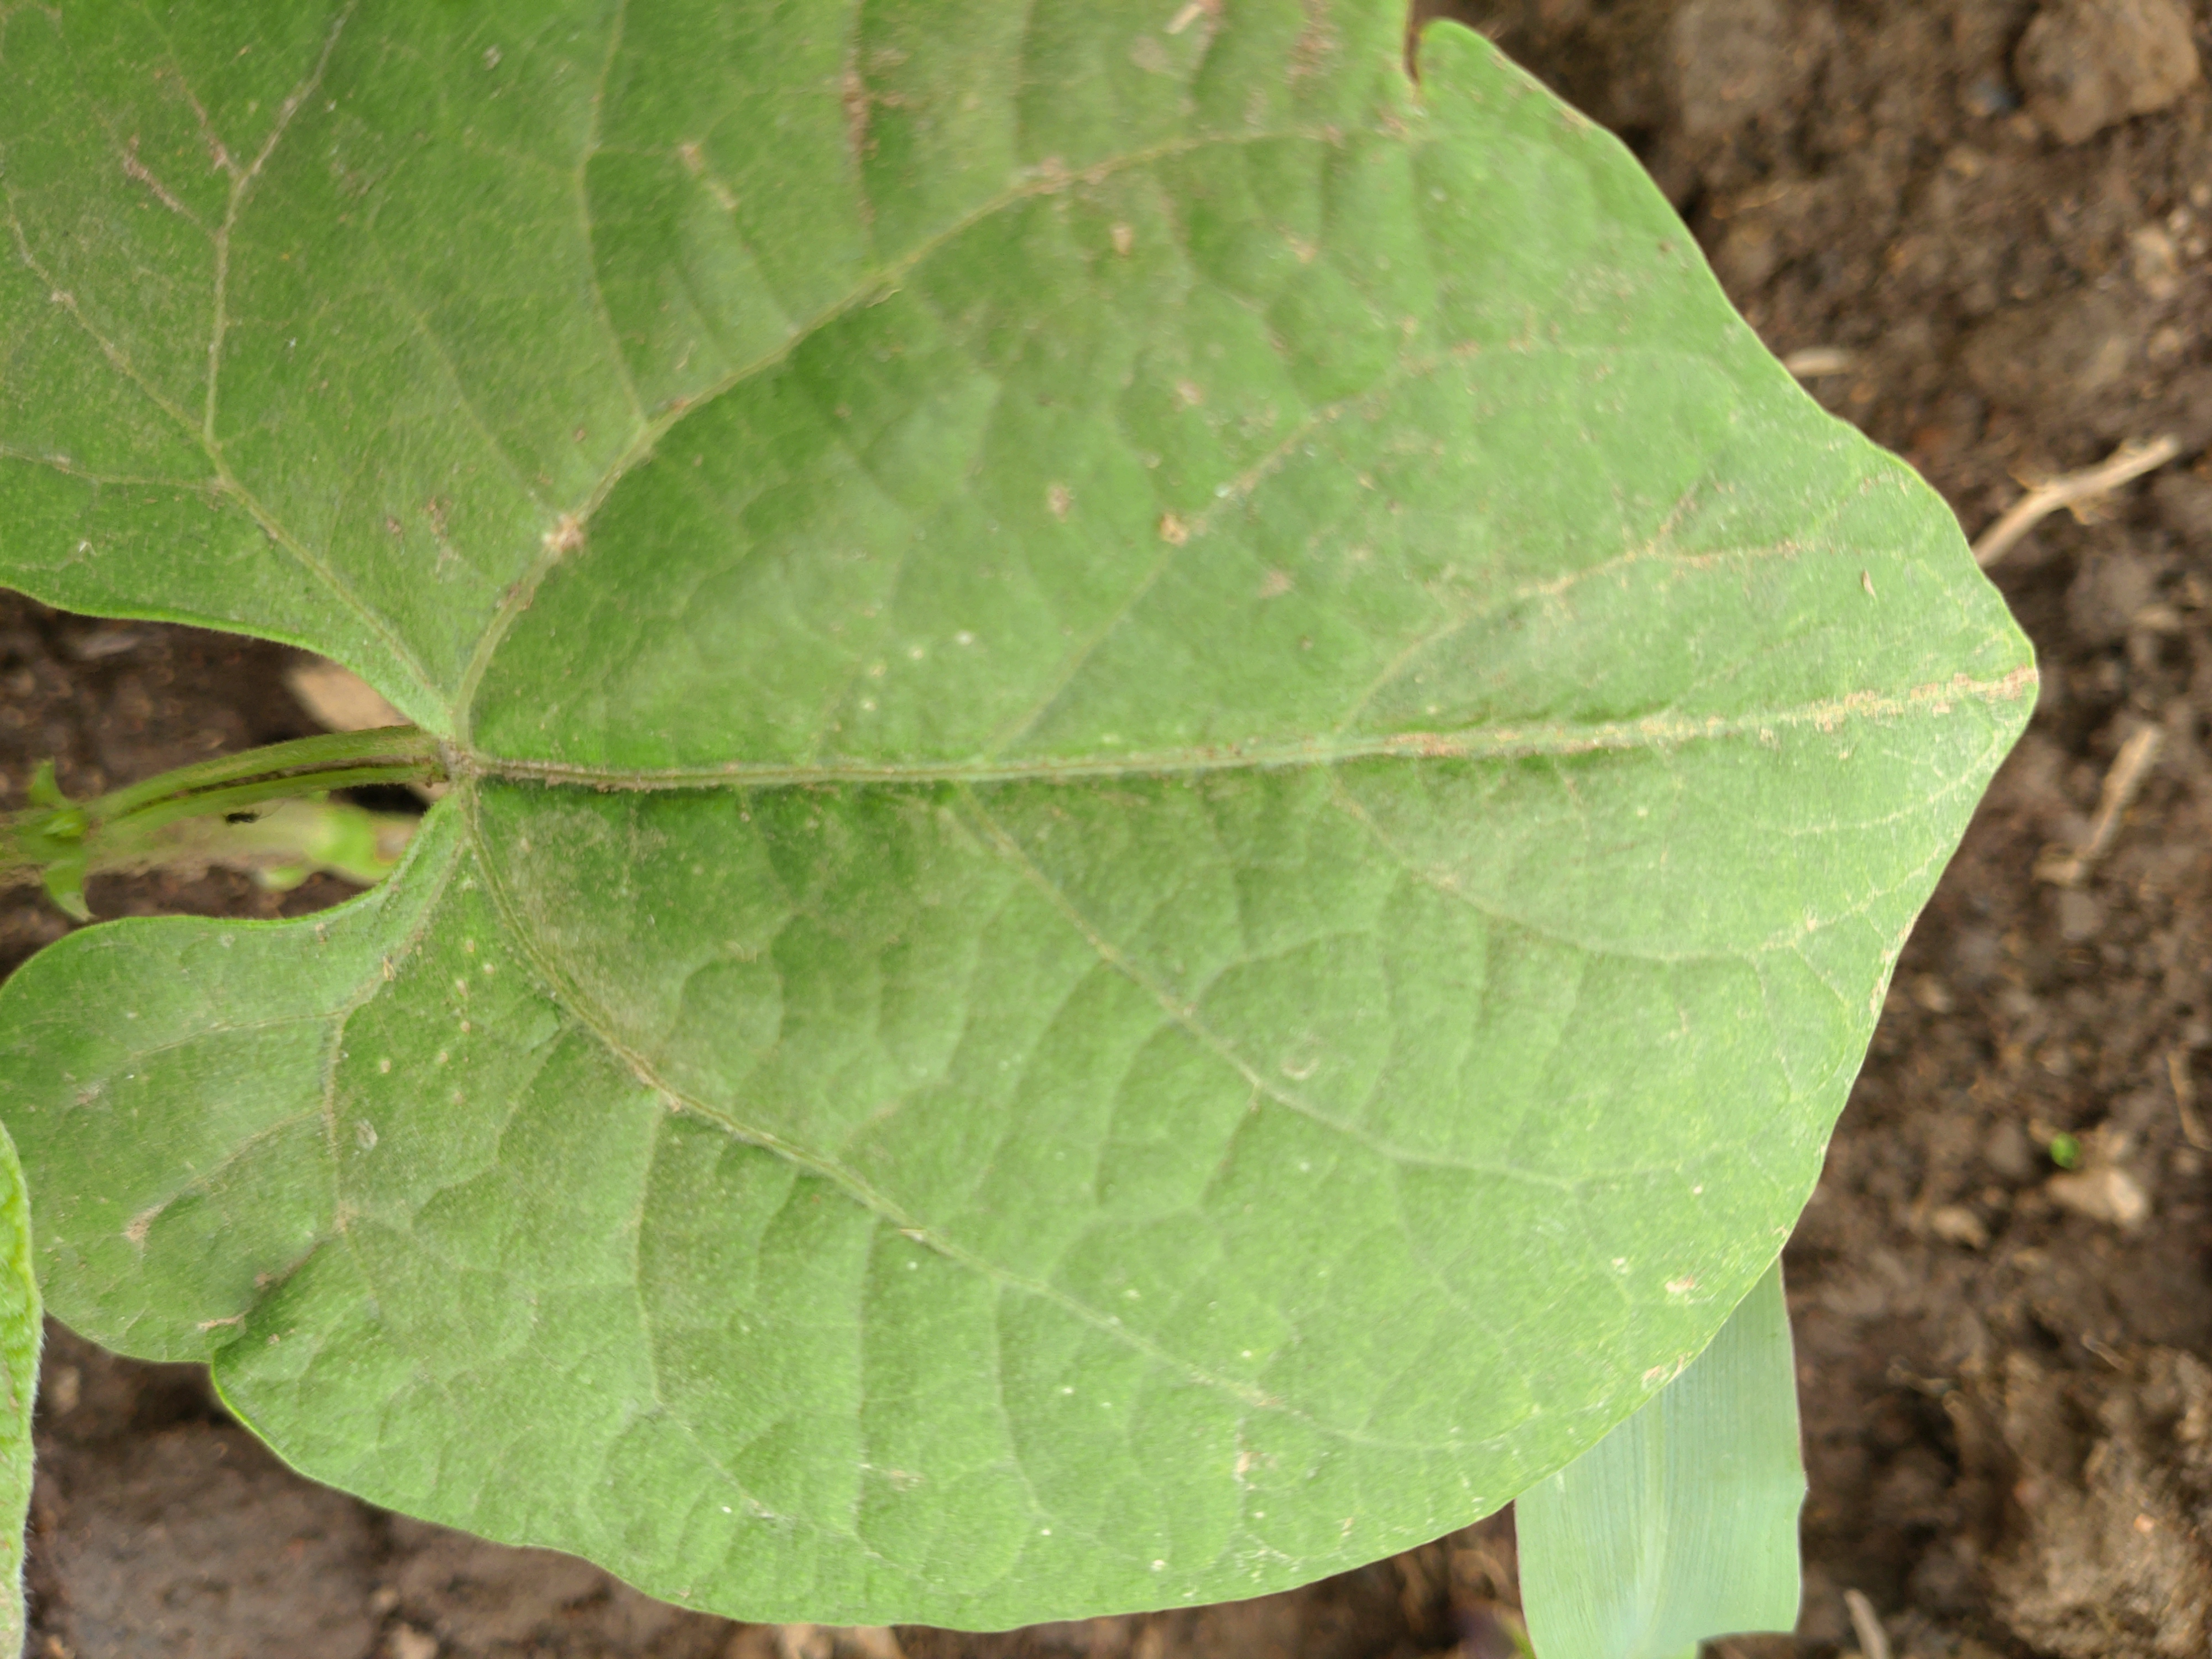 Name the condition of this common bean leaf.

healthy
